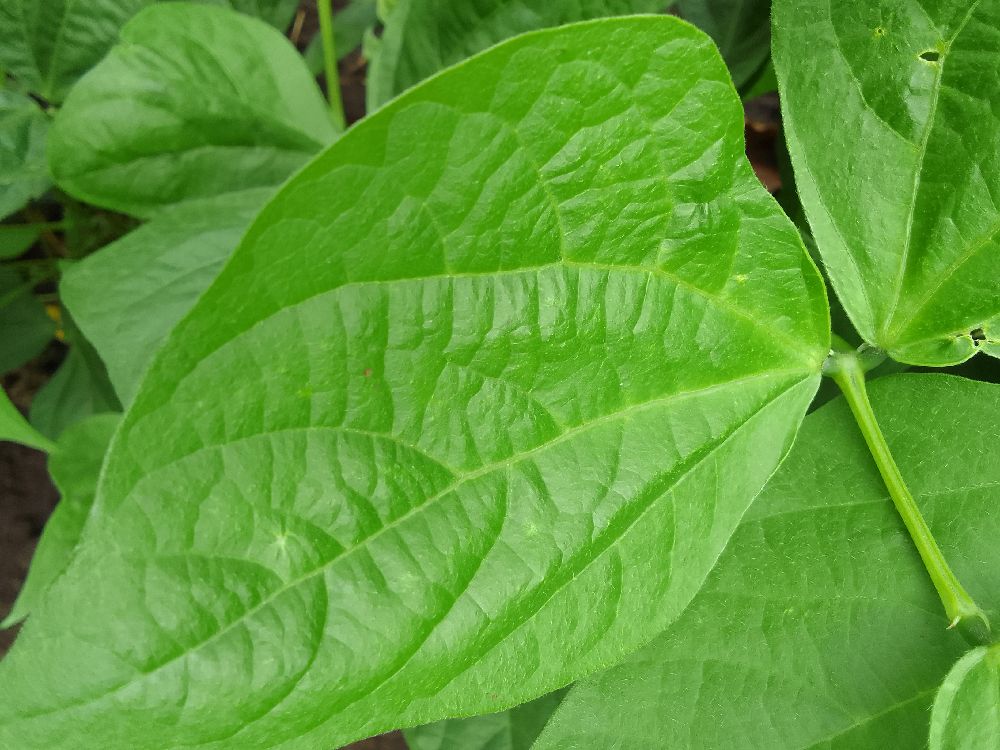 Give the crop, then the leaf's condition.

common bean, healthy
